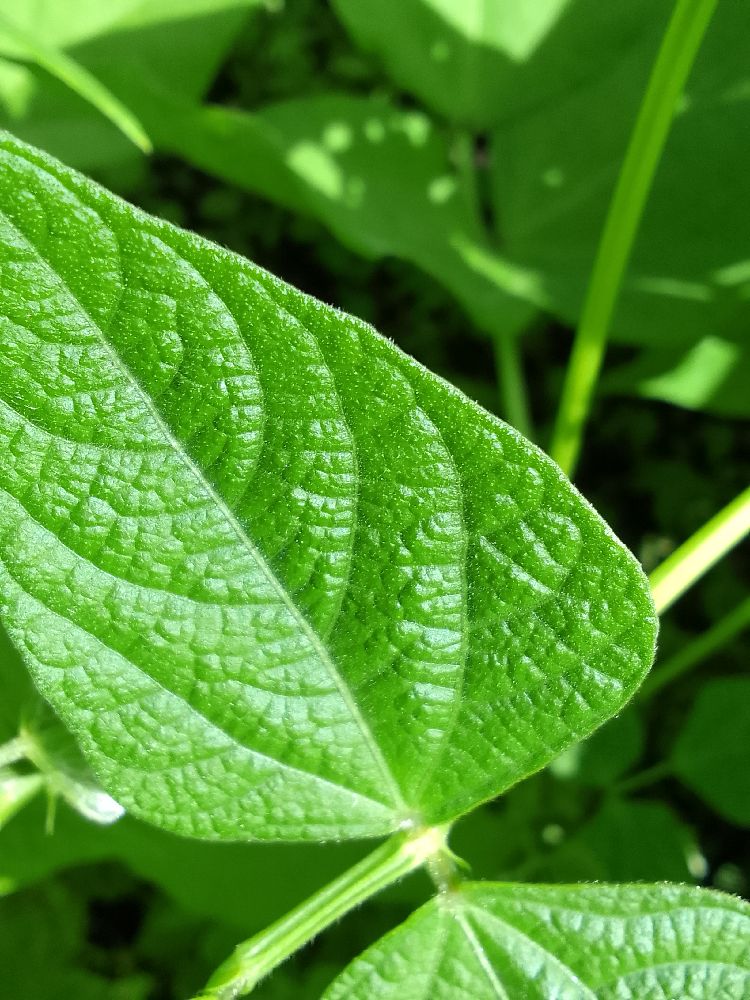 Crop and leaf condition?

common bean, healthy
